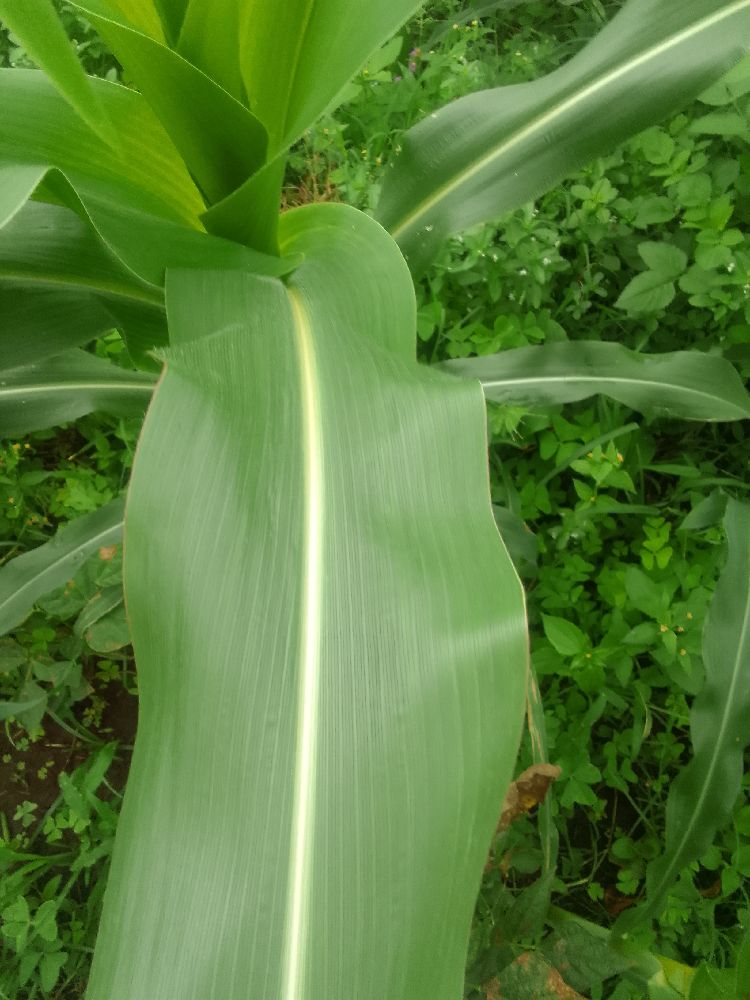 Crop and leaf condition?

maize, healthy
